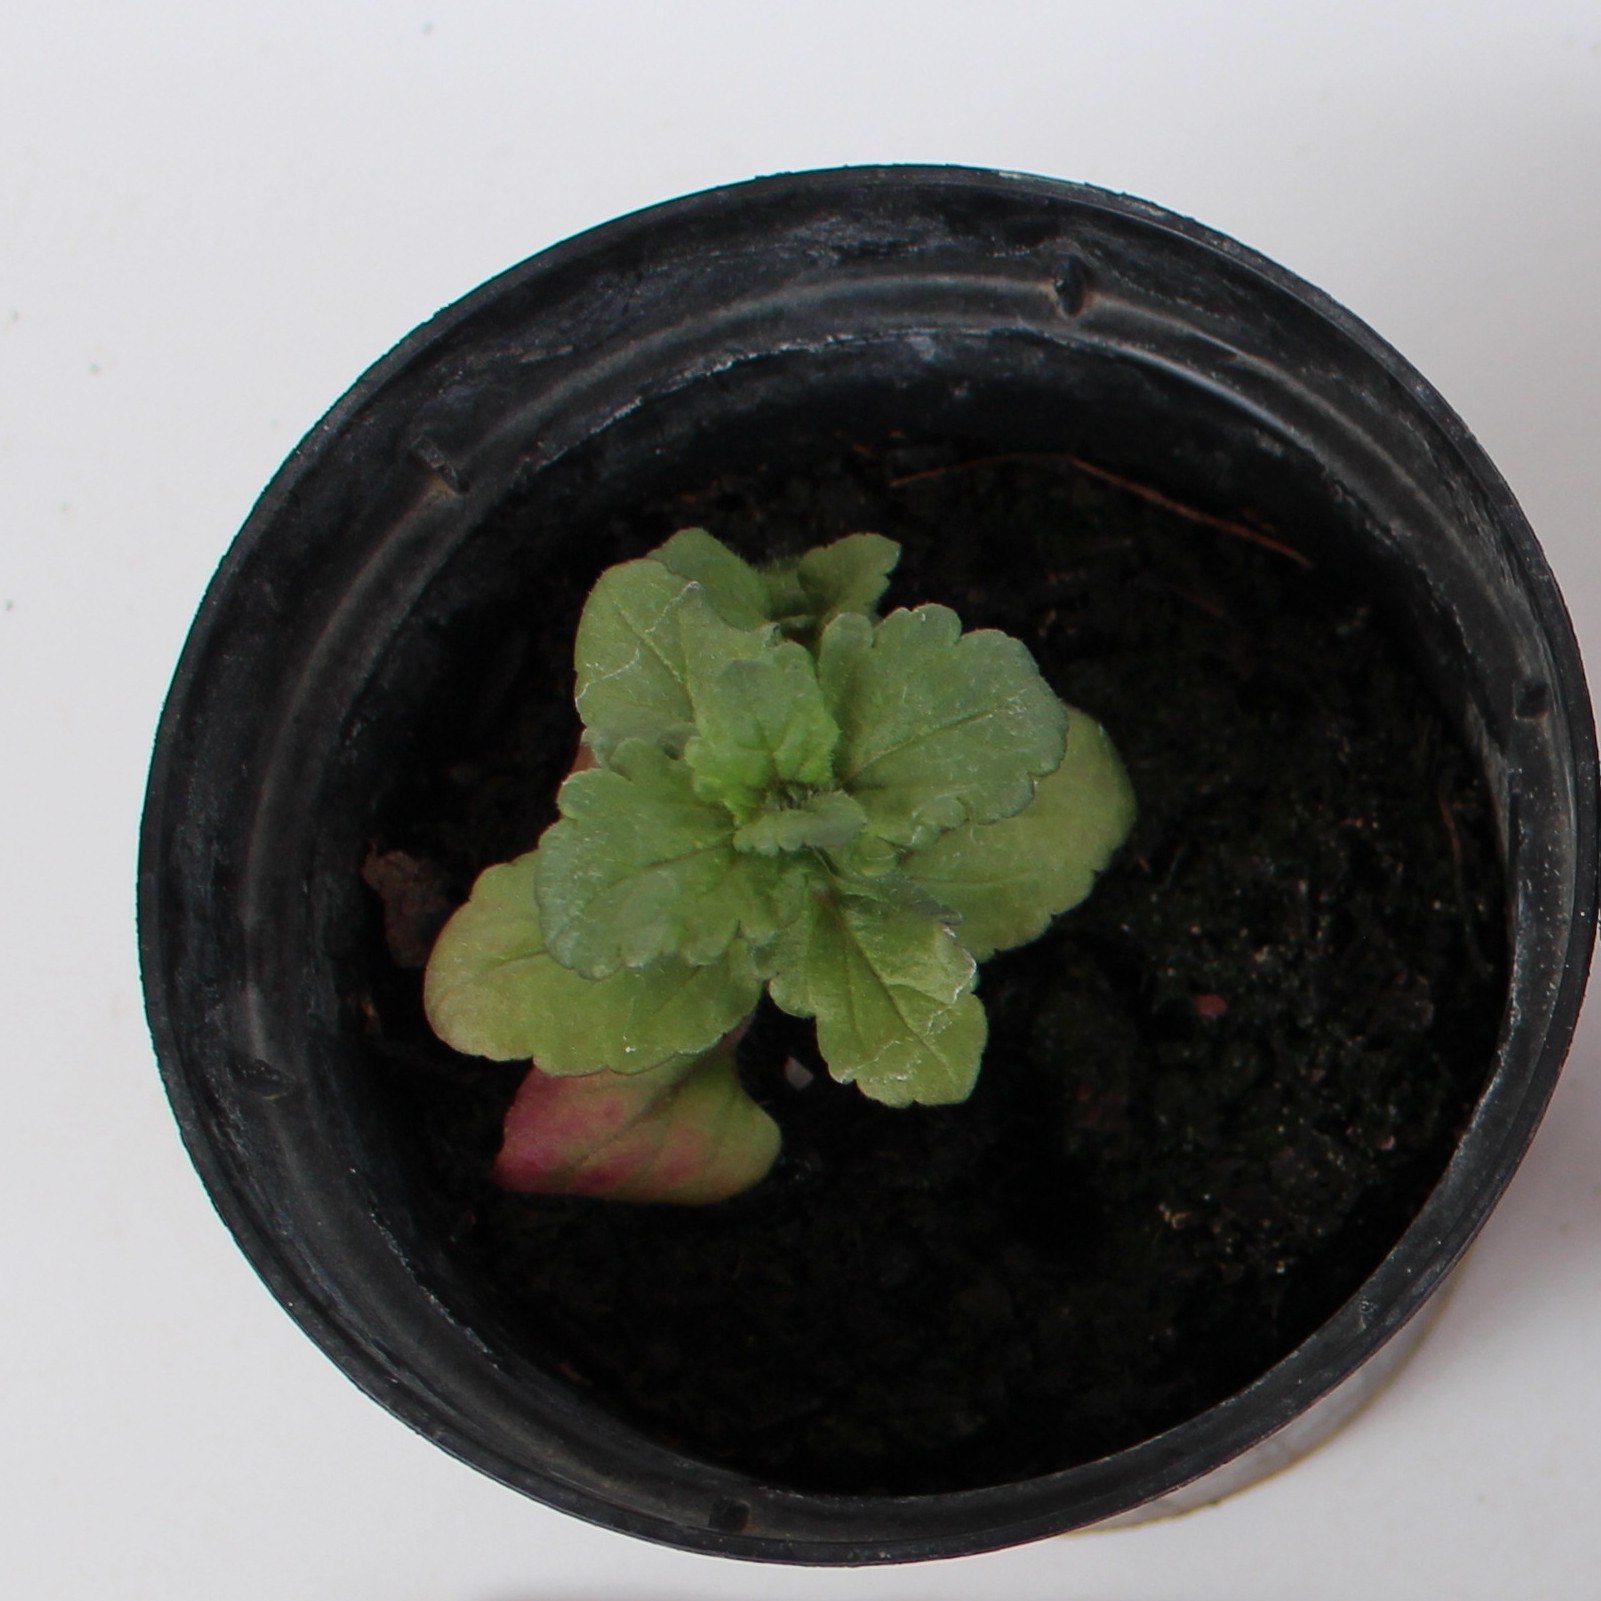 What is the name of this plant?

Veronica persica
